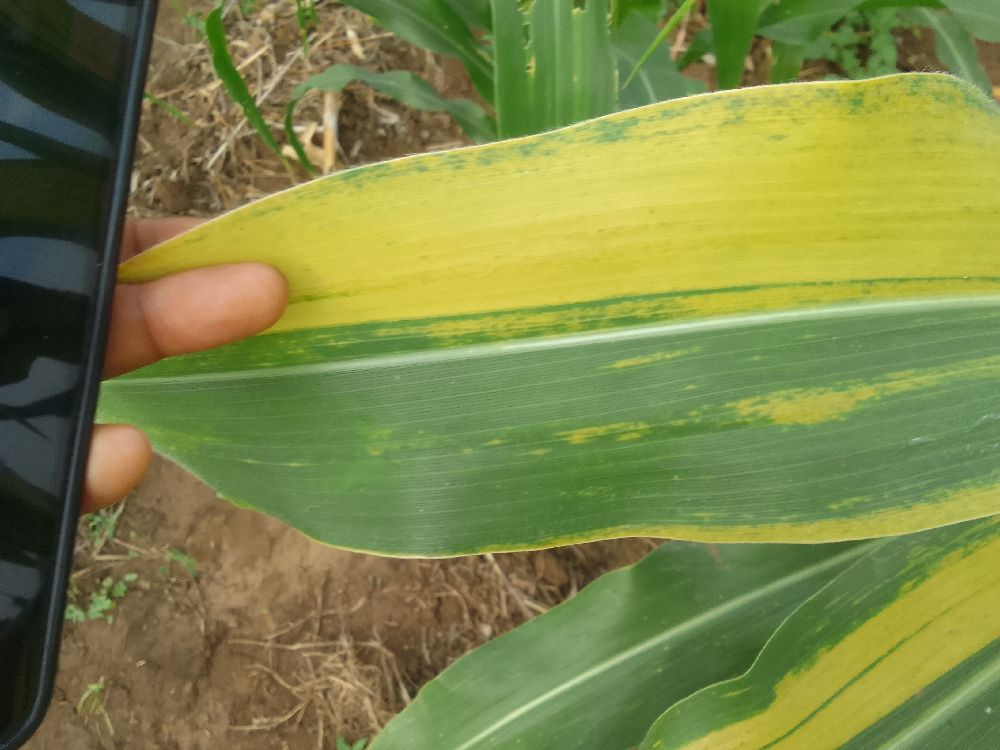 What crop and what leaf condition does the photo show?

maize, maize lethal necrosis
